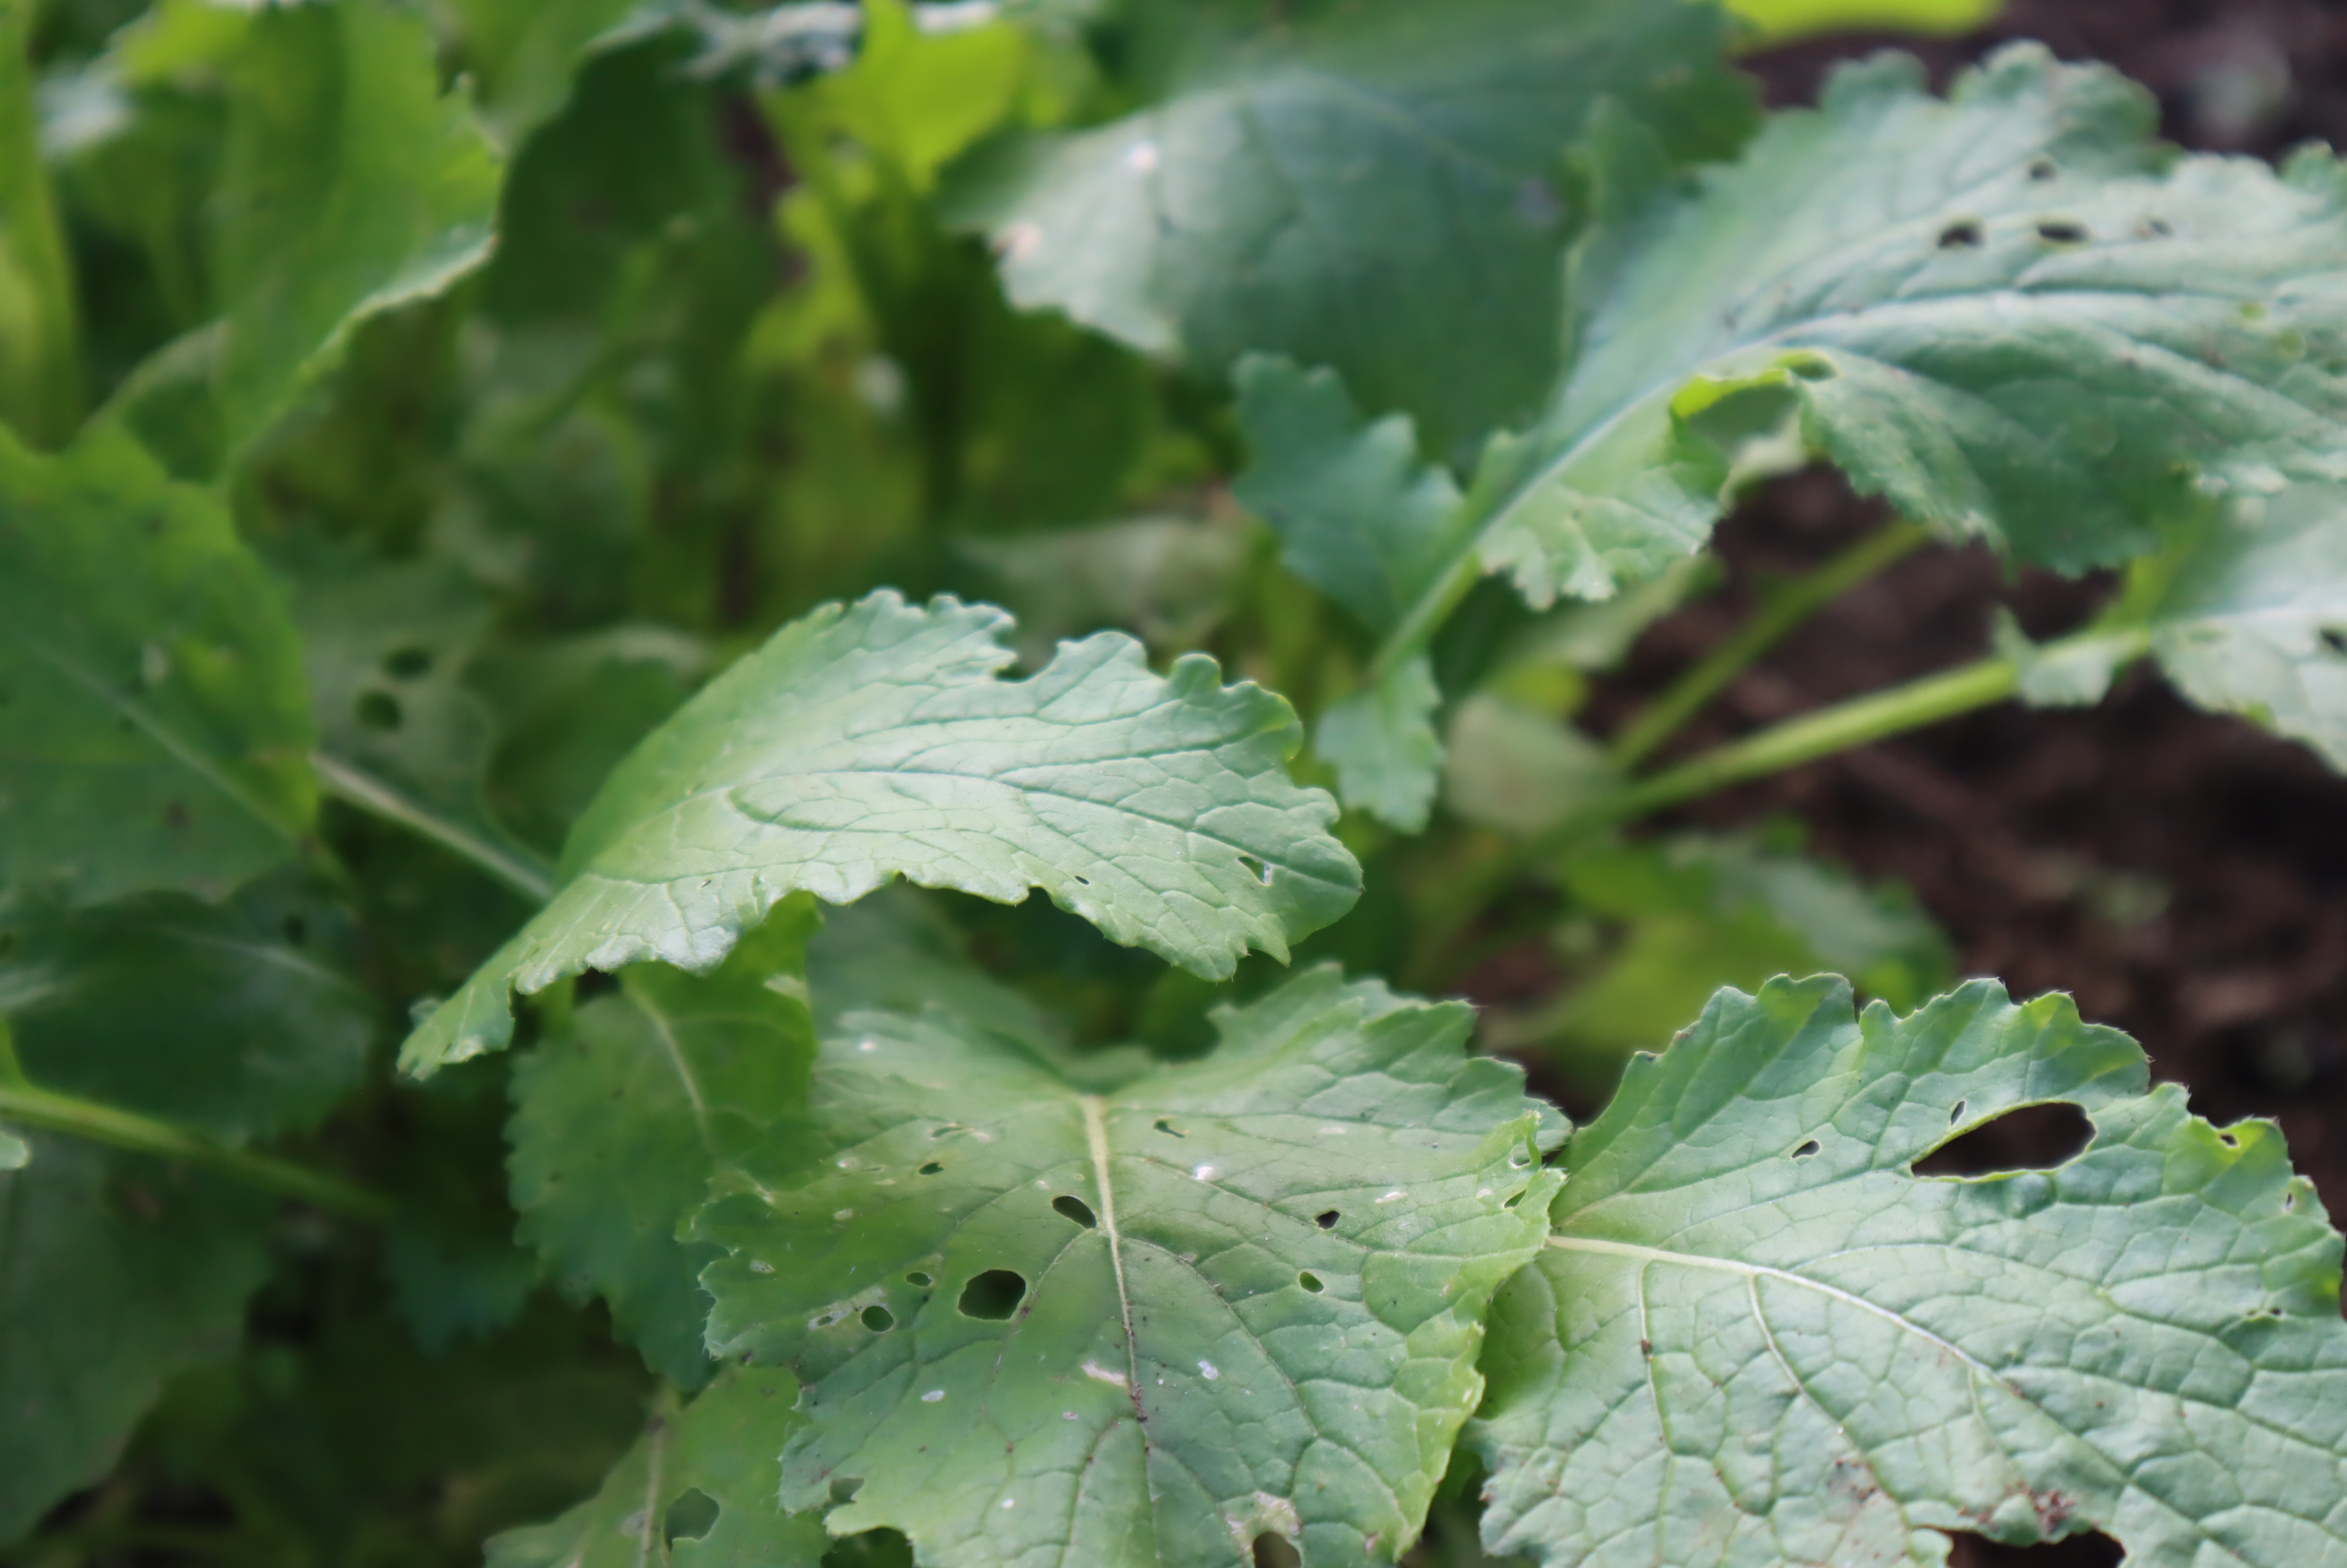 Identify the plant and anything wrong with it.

rapini, phytophagous
